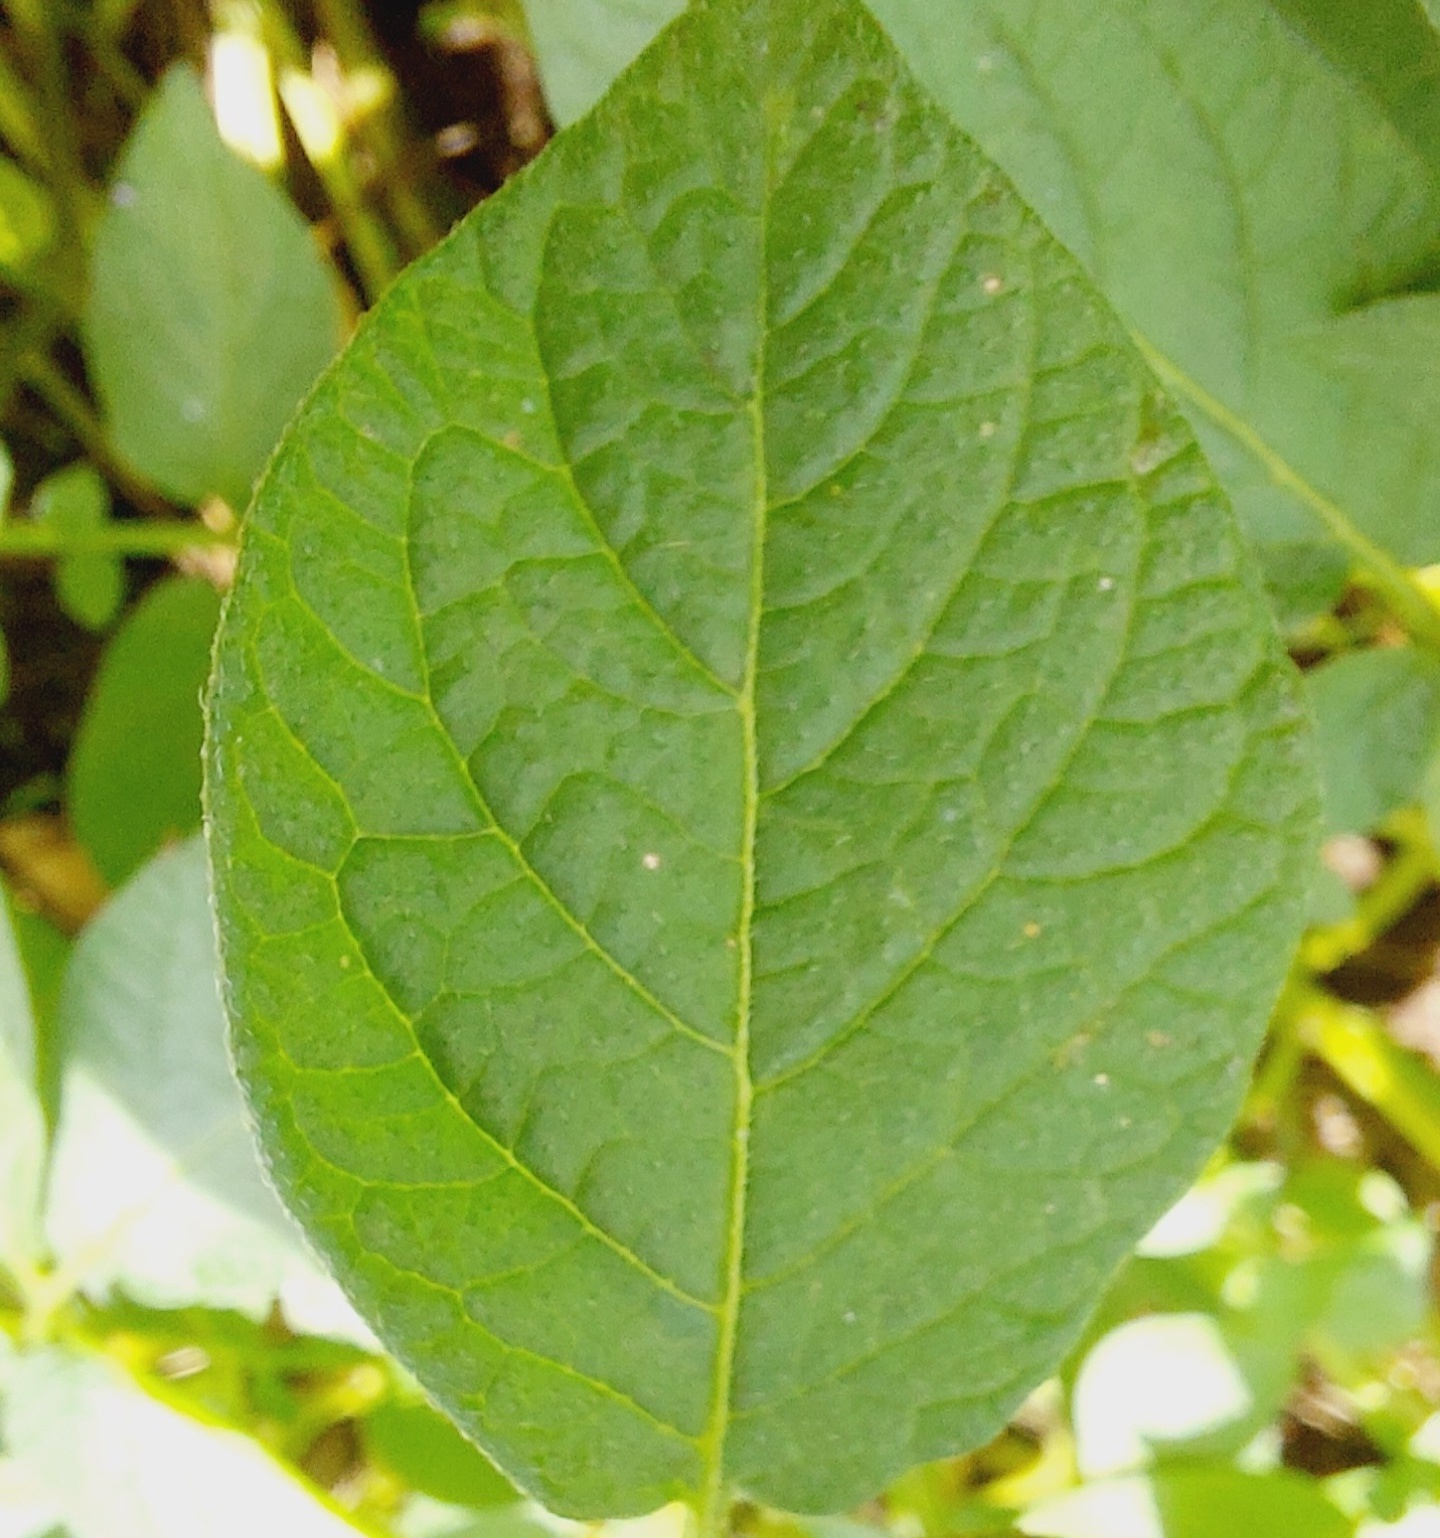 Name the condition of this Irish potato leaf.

healthy
